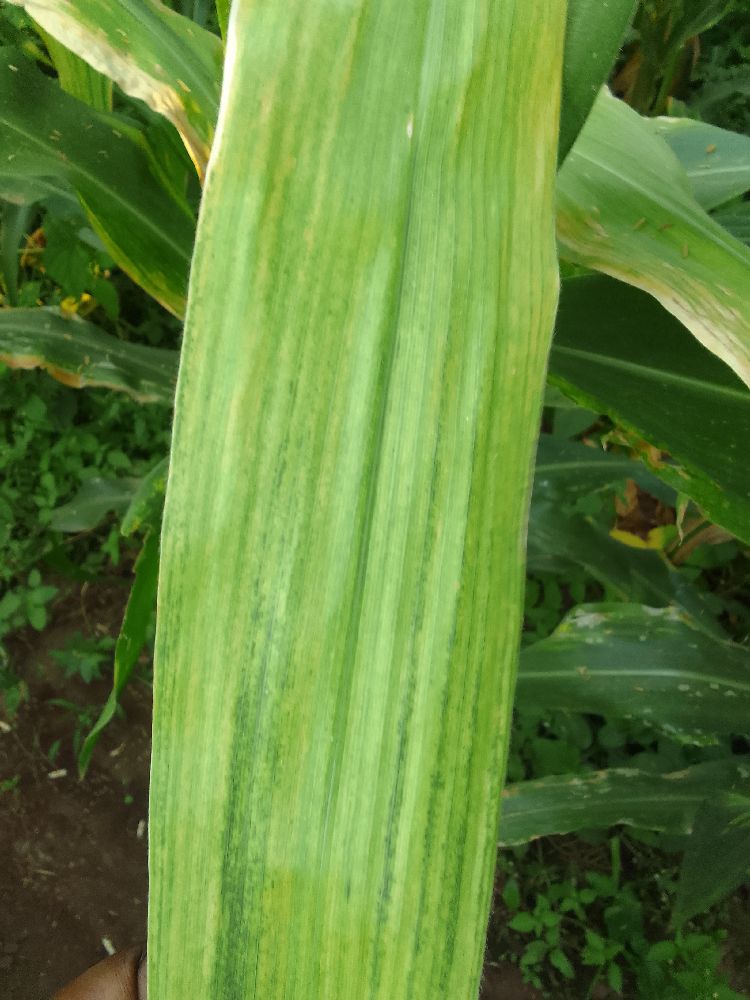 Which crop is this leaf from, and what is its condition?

maize, maize lethal necrosis
